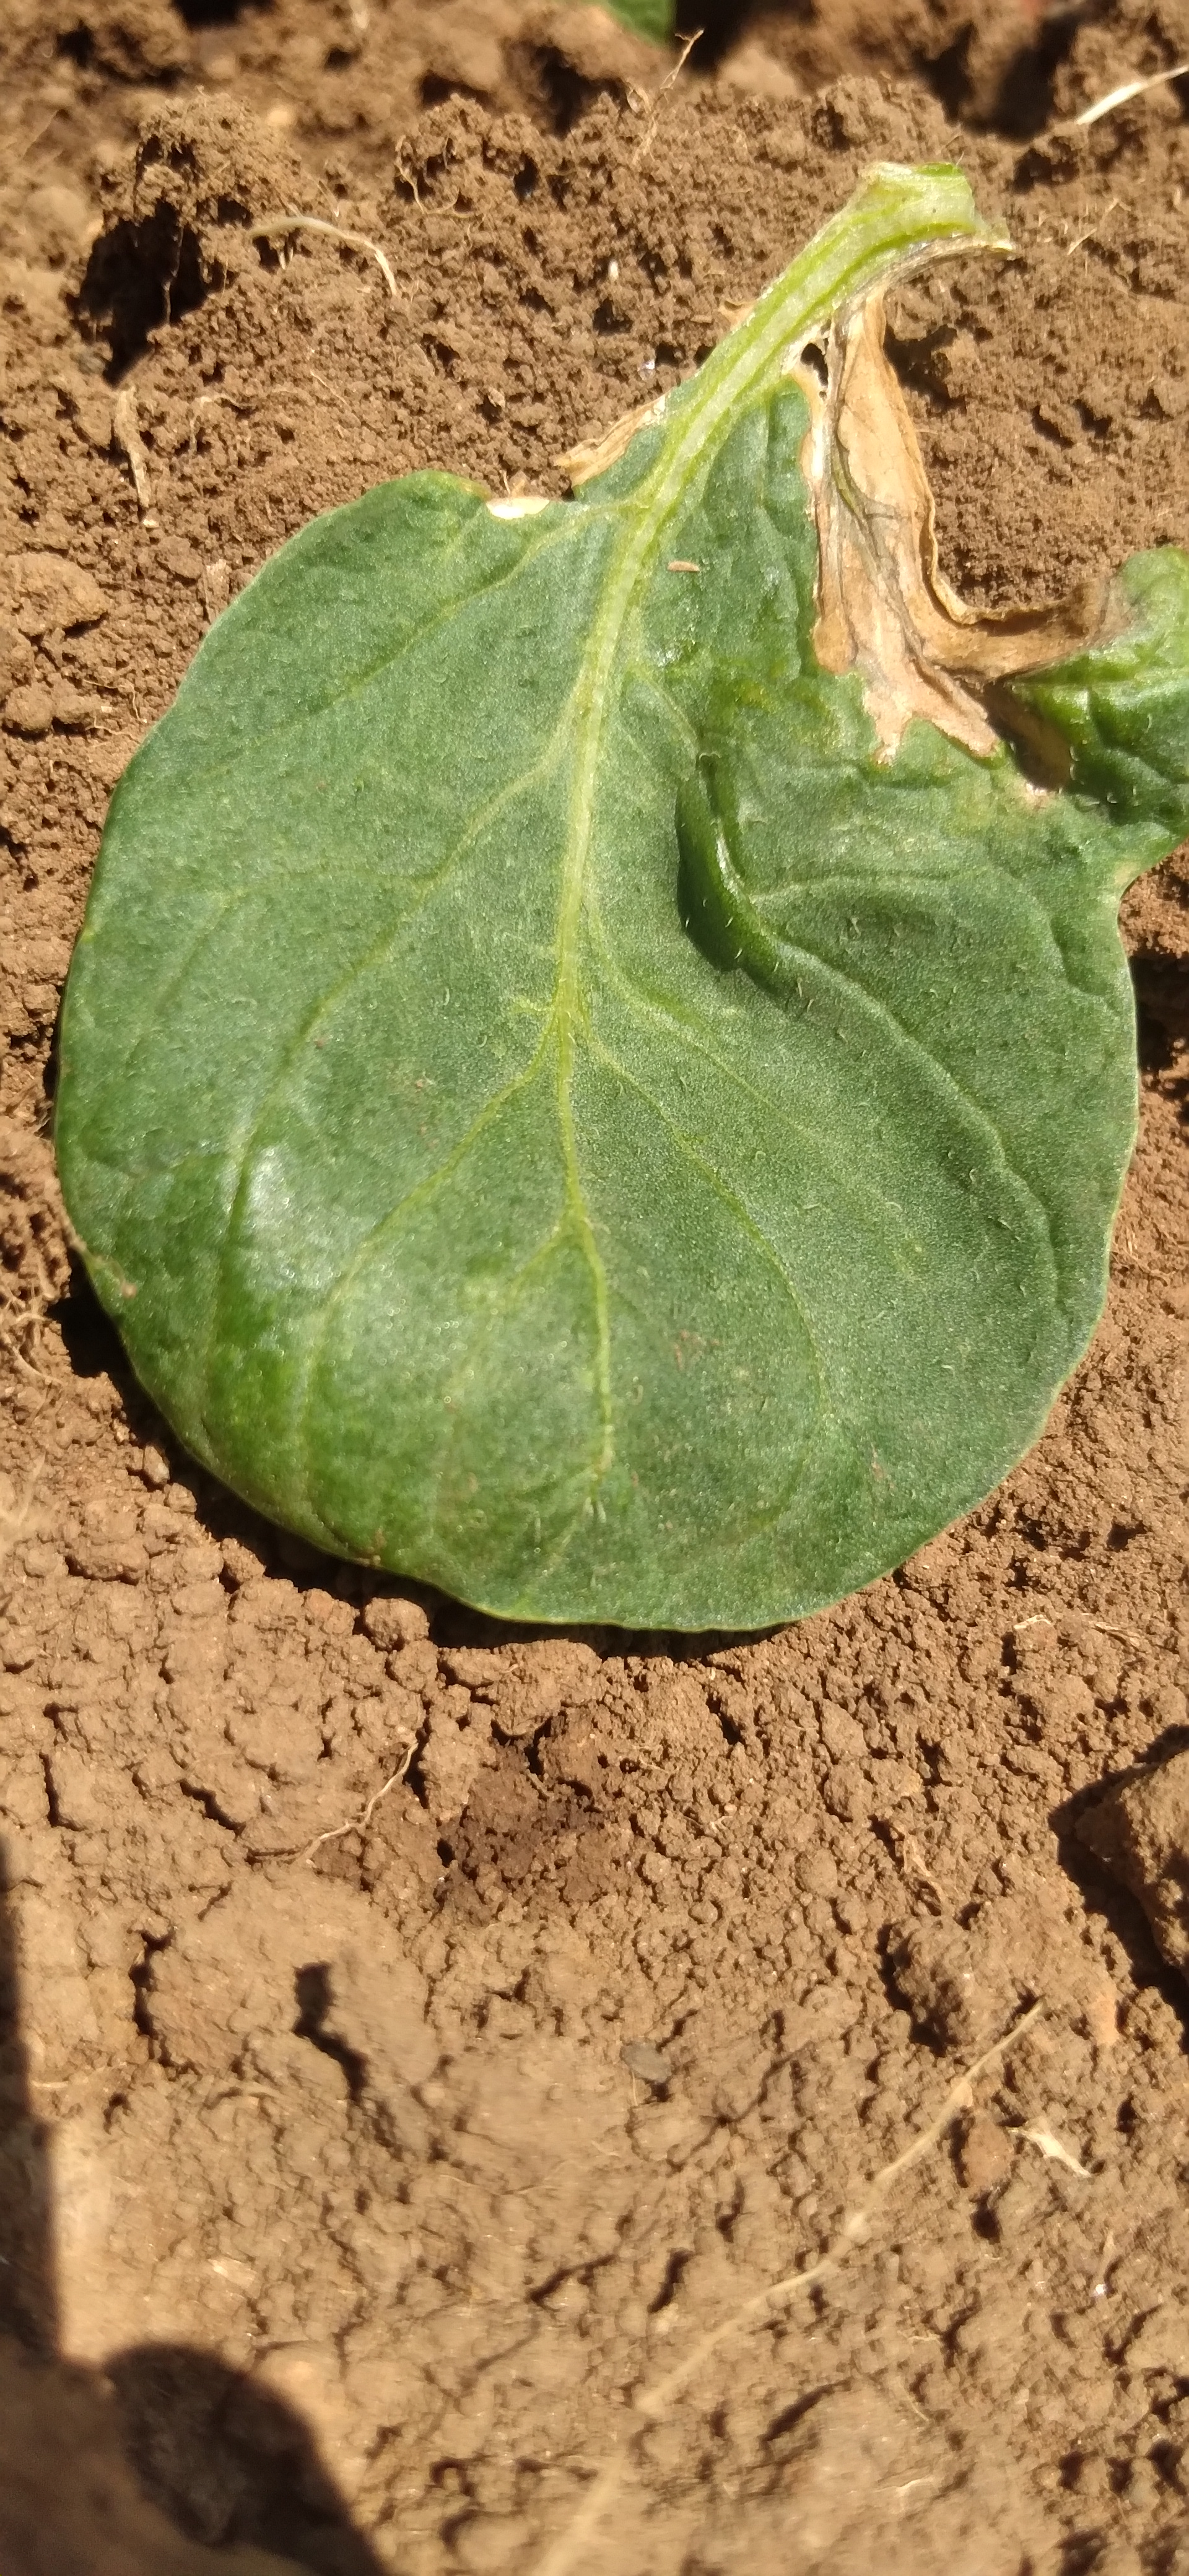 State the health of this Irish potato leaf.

early blight
